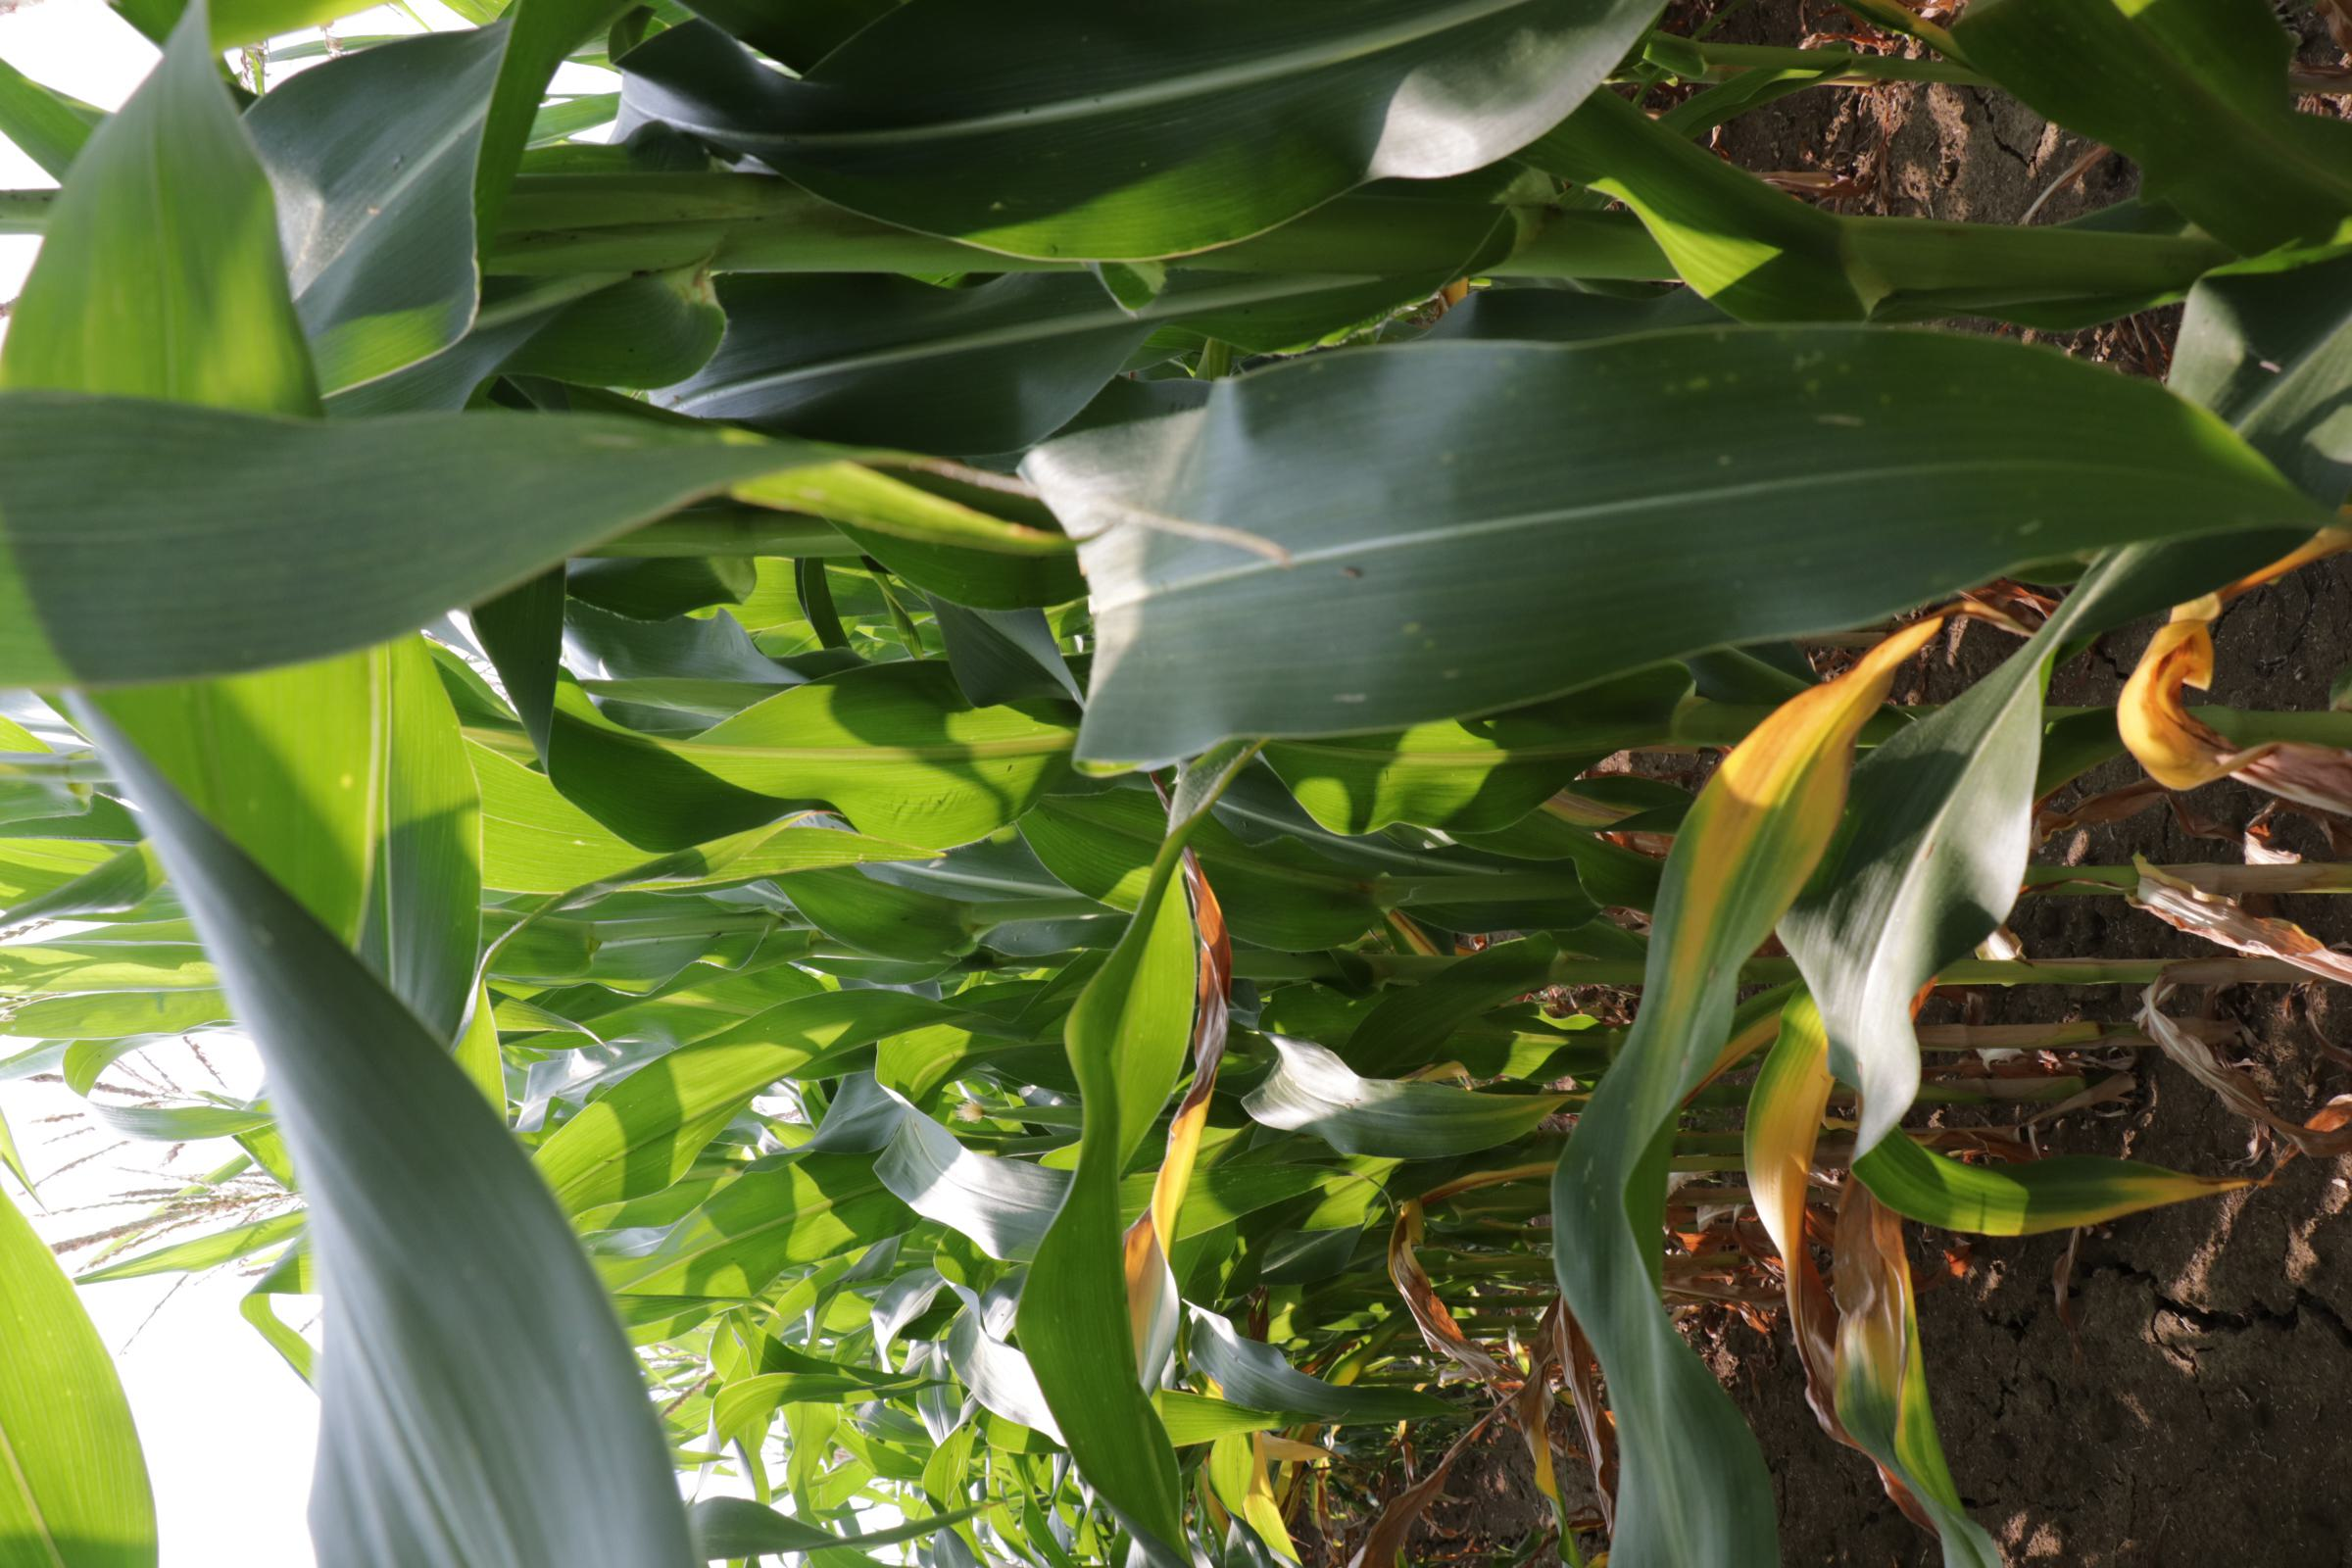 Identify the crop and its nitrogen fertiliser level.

maize, reduced nitrogen fertilisation
